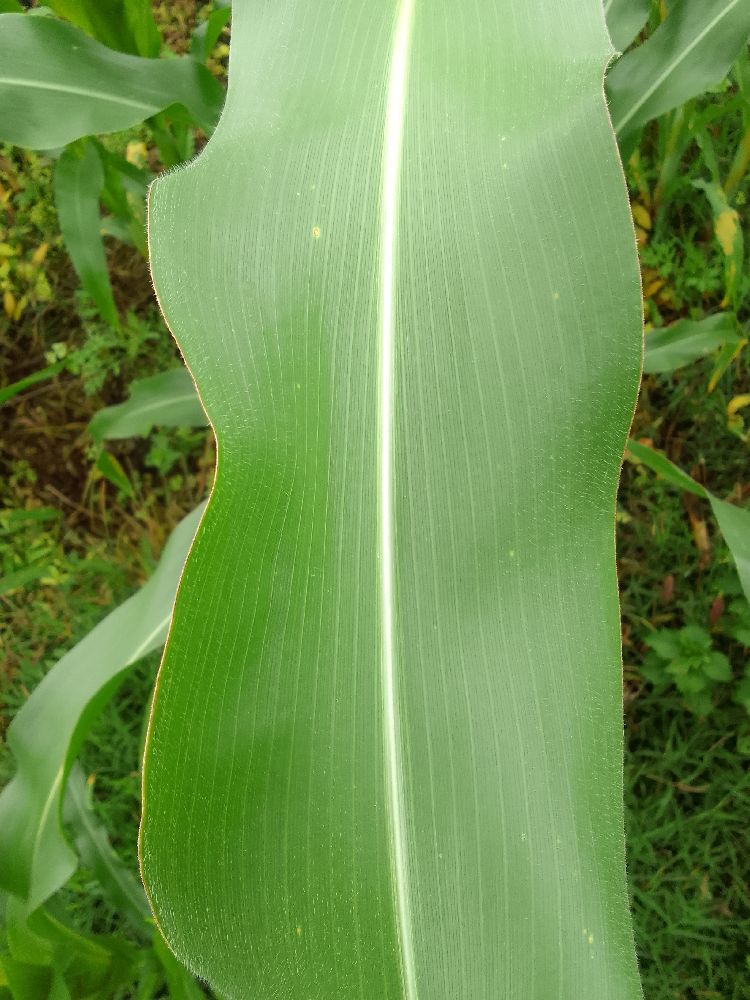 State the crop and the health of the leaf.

maize, healthy
